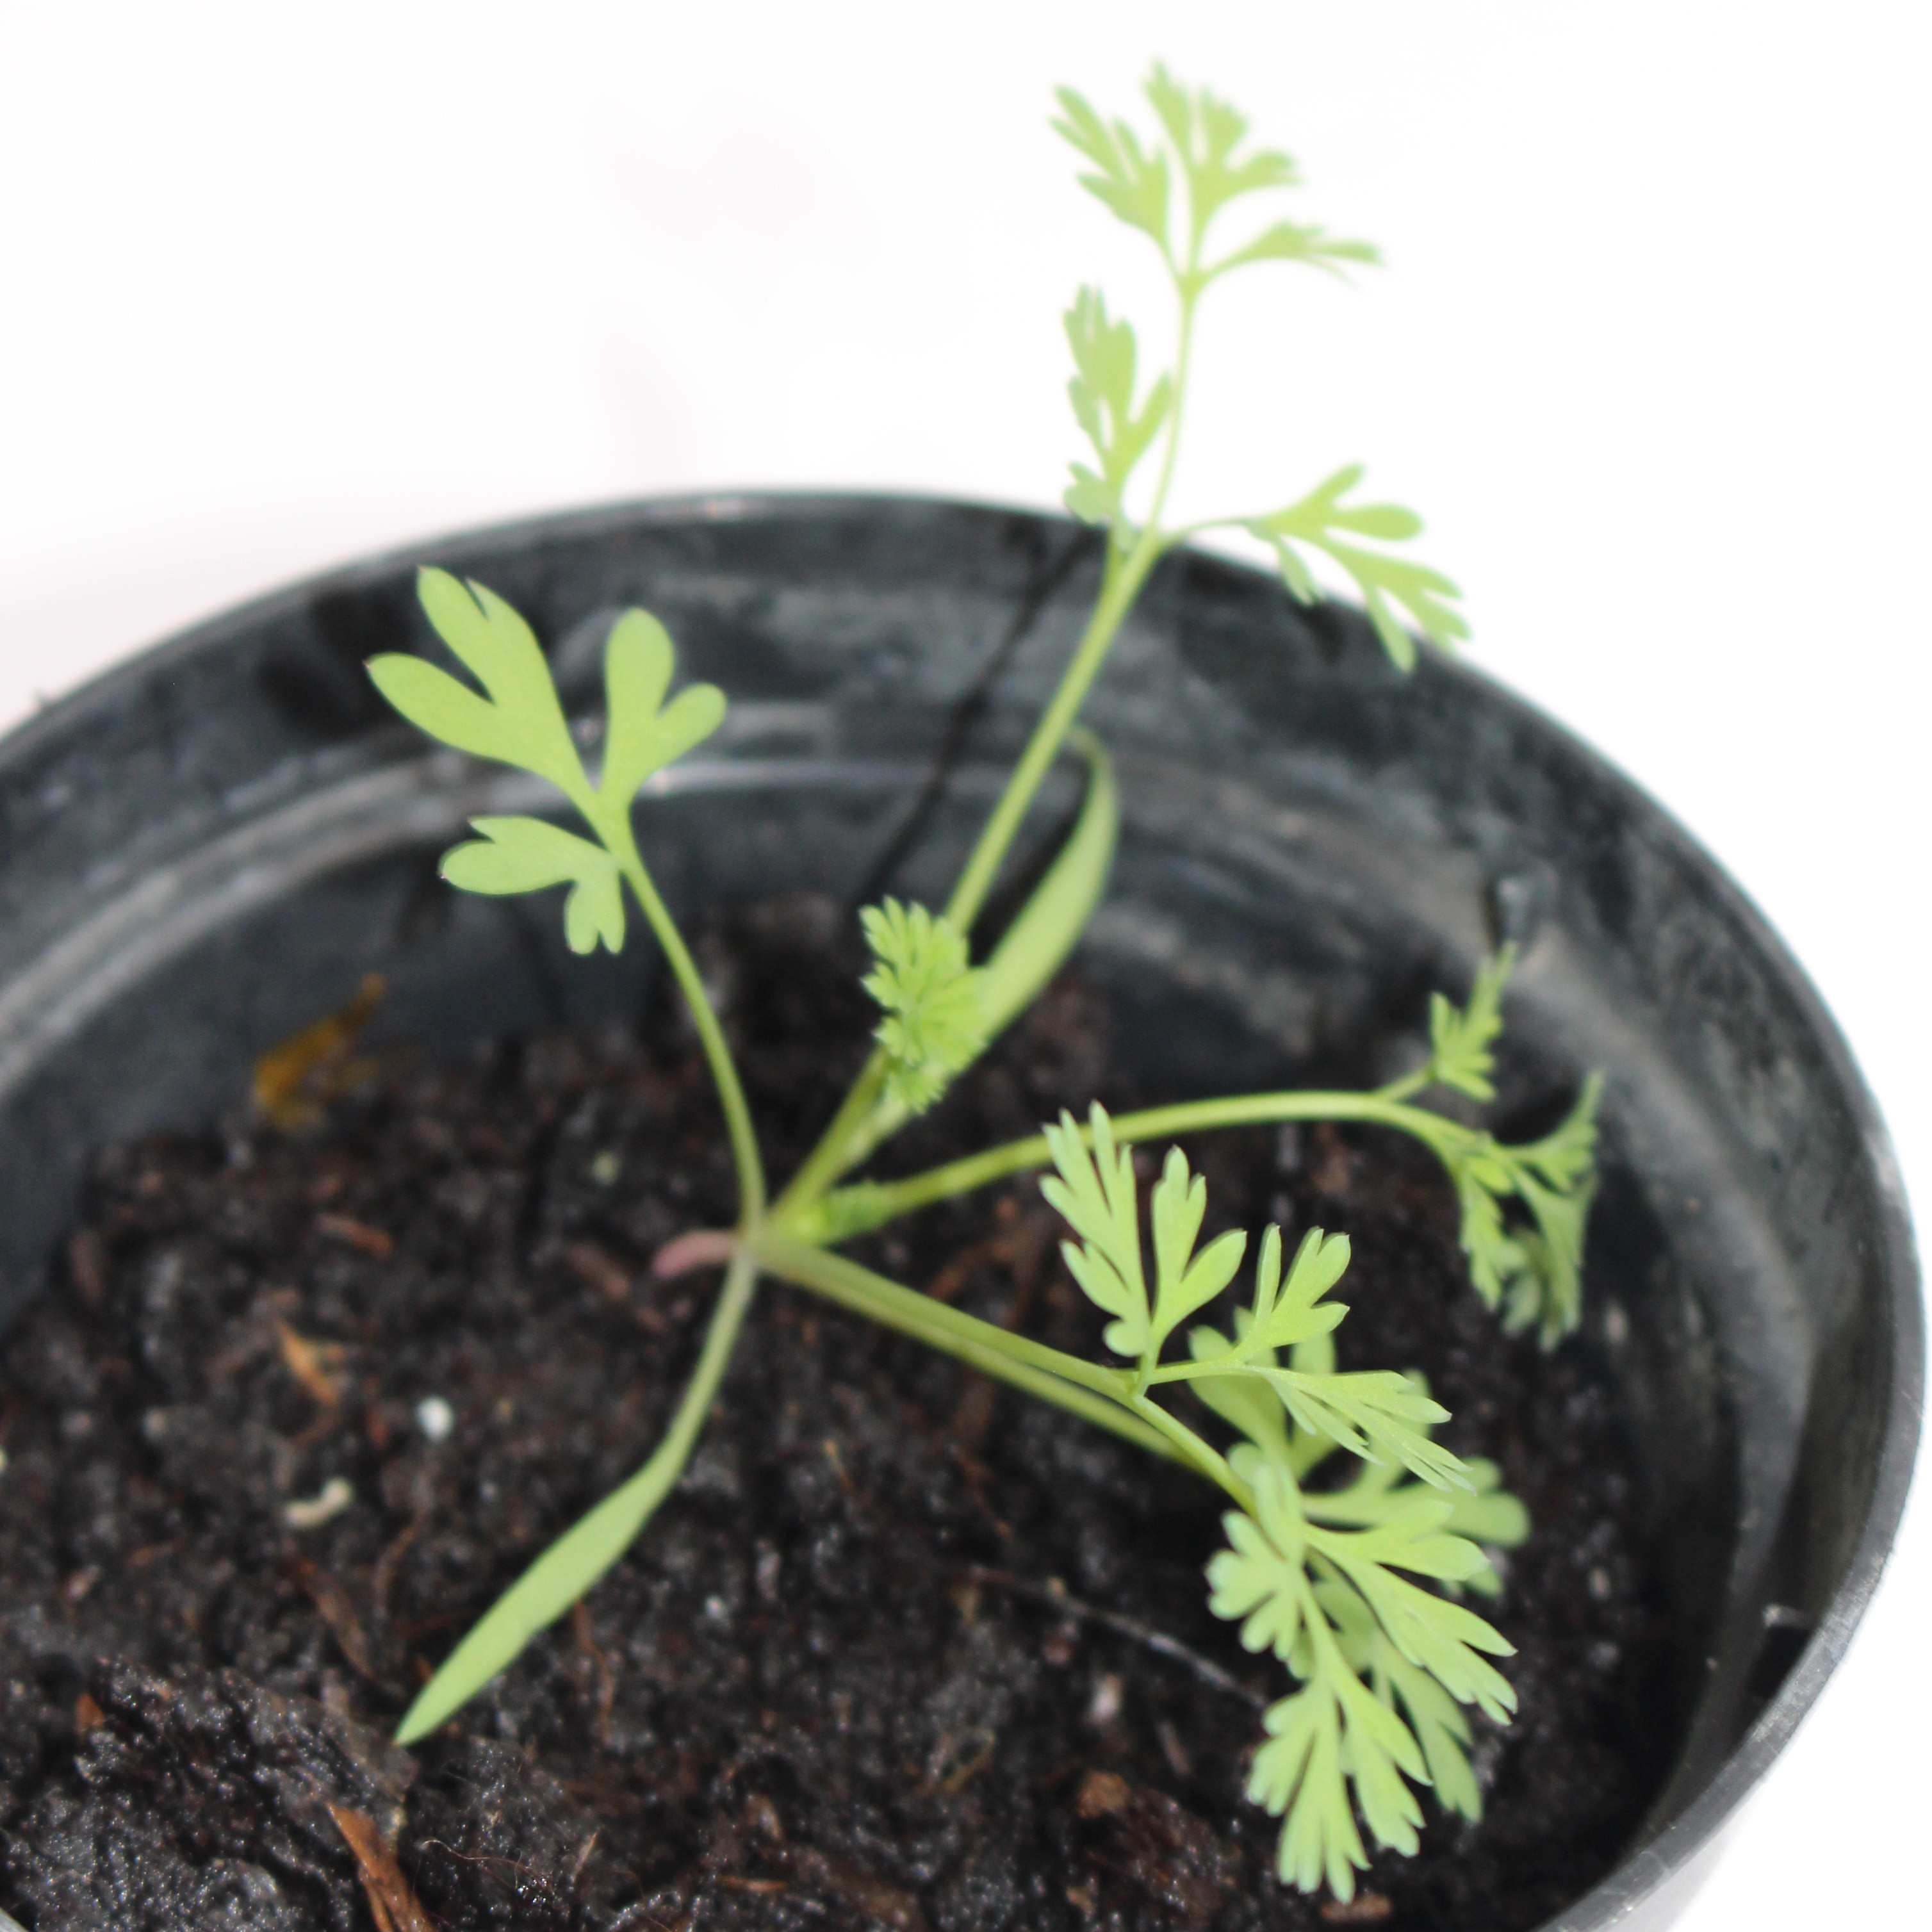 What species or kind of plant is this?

Fumaria officinalis
